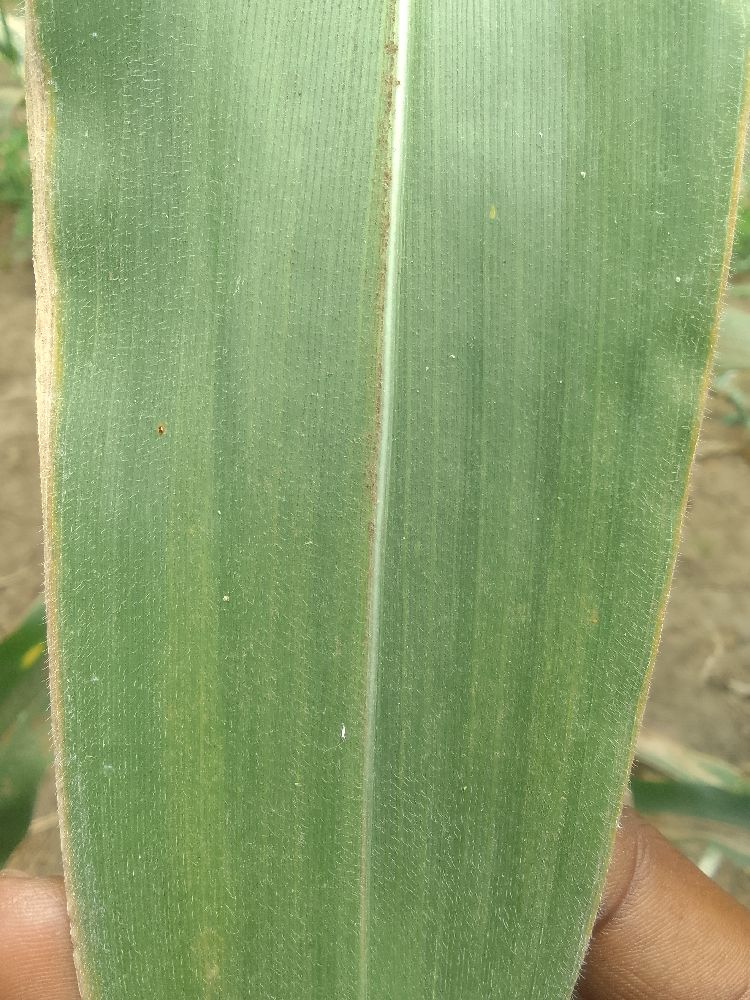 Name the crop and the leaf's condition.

maize, healthy
